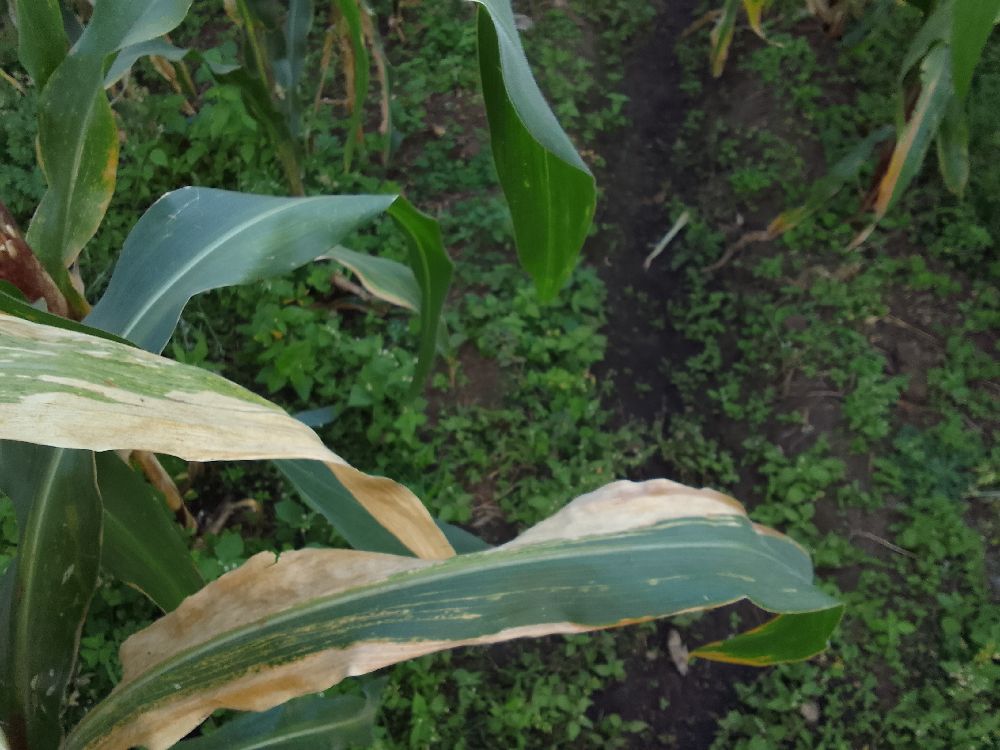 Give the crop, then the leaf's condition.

maize, maize lethal necrosis
